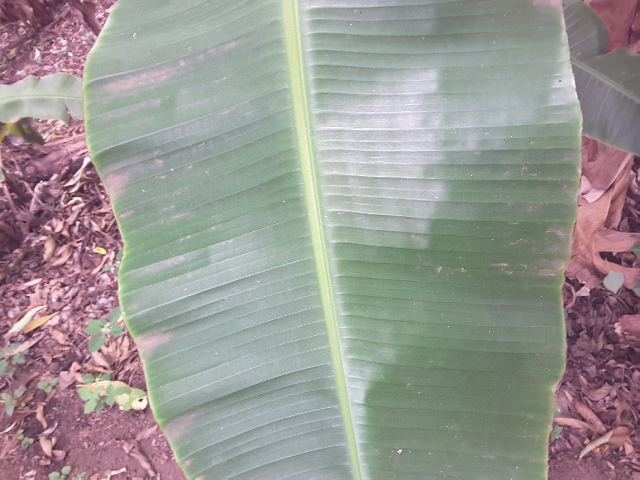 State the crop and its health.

banana, healthy
